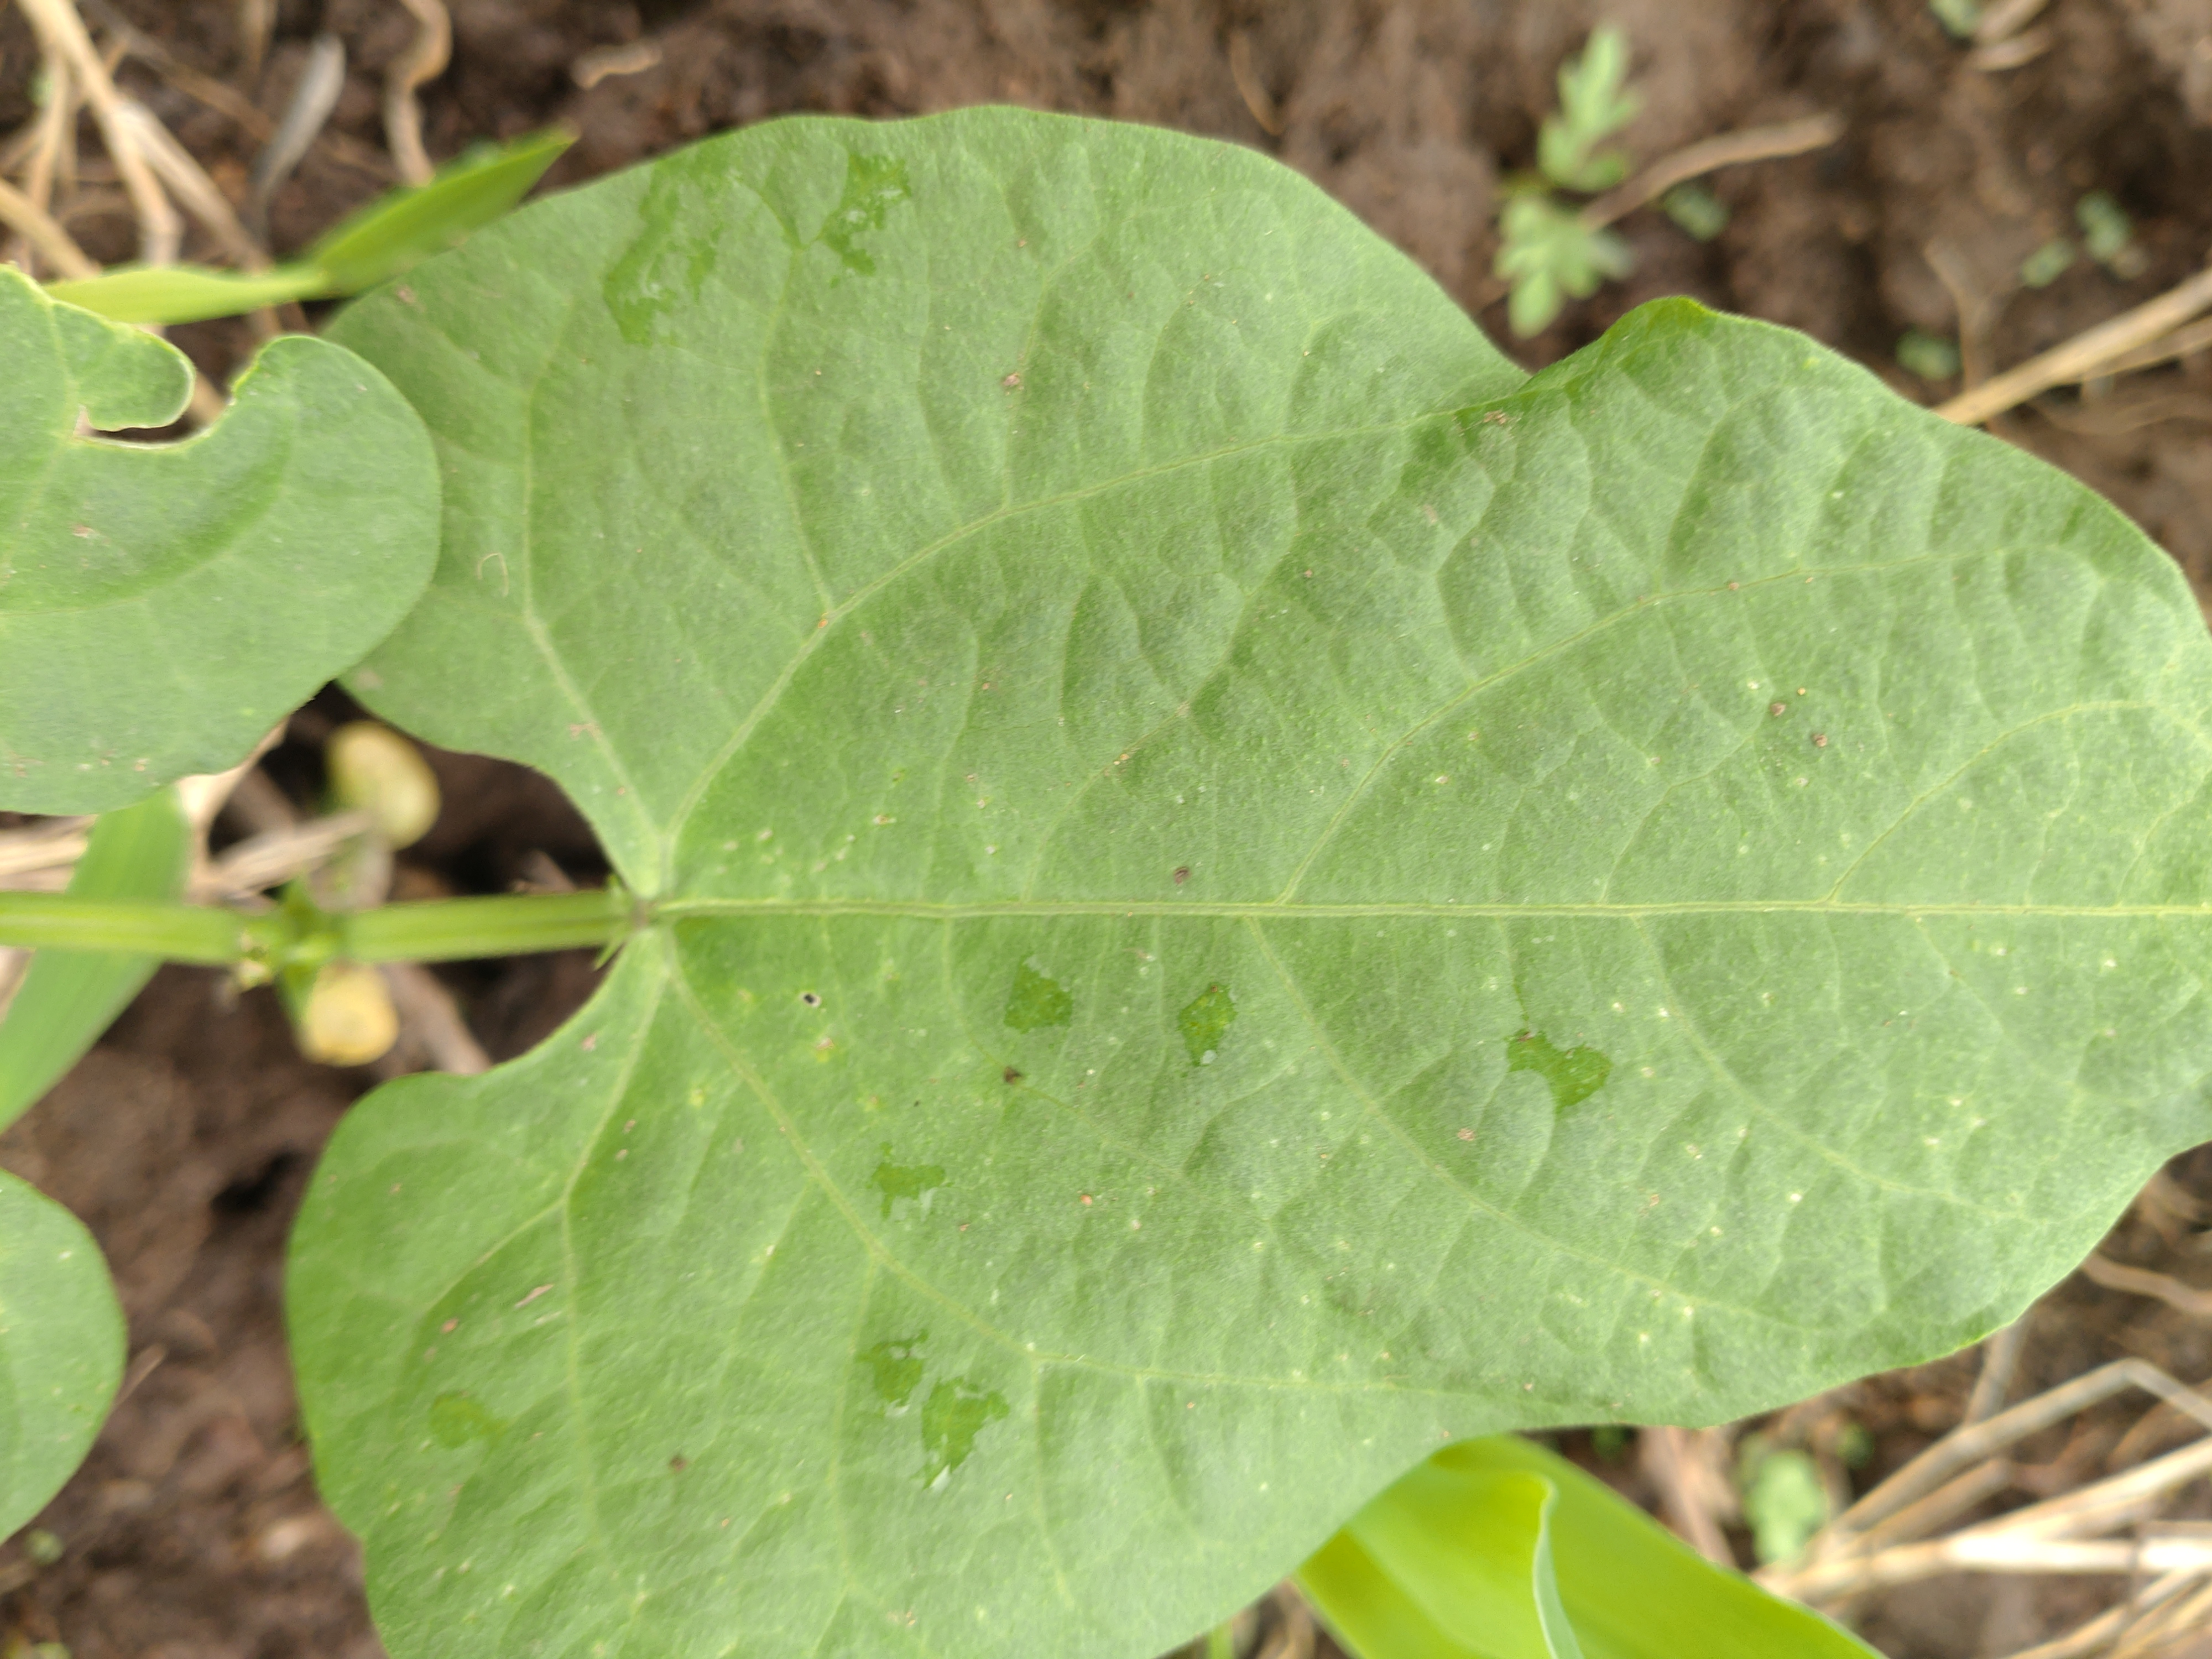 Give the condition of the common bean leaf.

healthy
